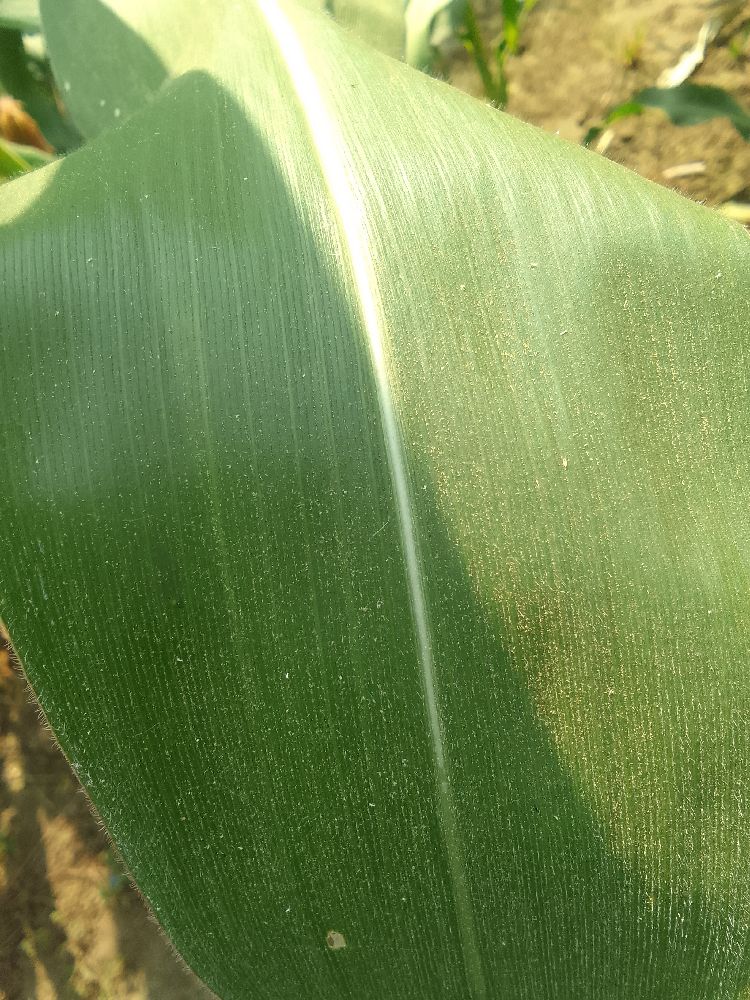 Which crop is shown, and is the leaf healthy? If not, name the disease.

maize, healthy
